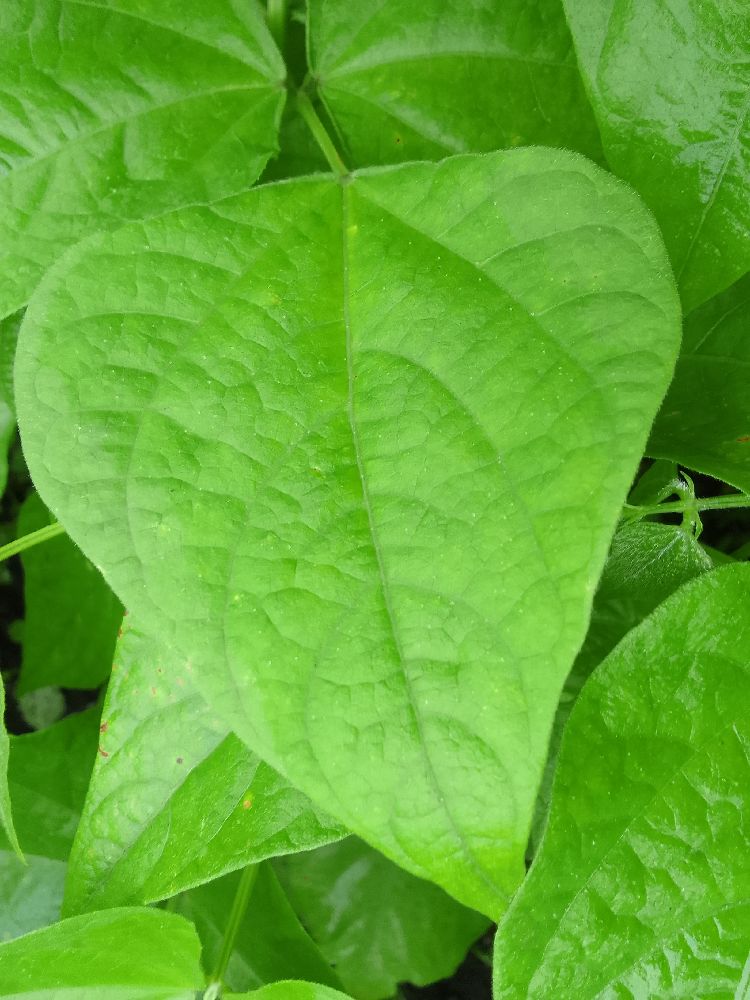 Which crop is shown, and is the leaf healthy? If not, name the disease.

common bean, healthy
